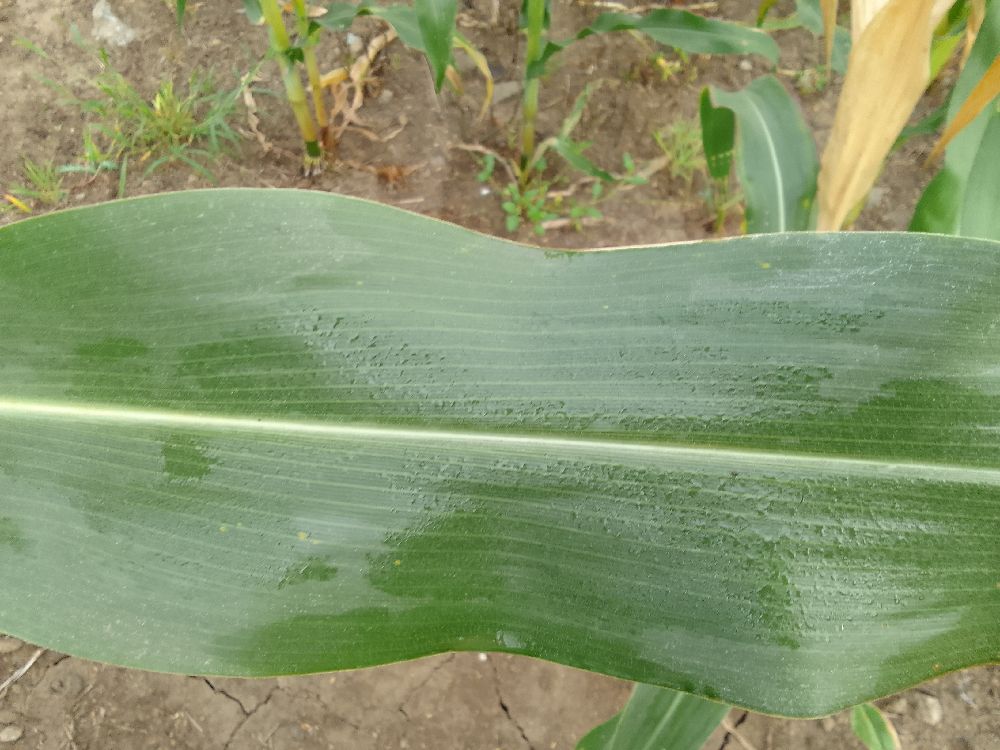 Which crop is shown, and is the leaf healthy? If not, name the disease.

maize, healthy
